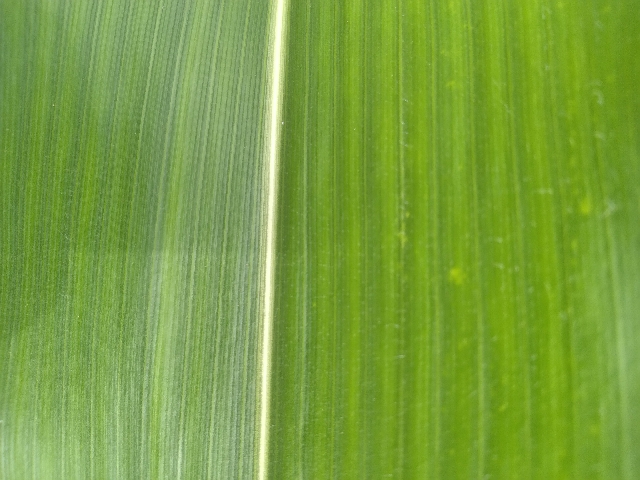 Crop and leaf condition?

maize, healthy
